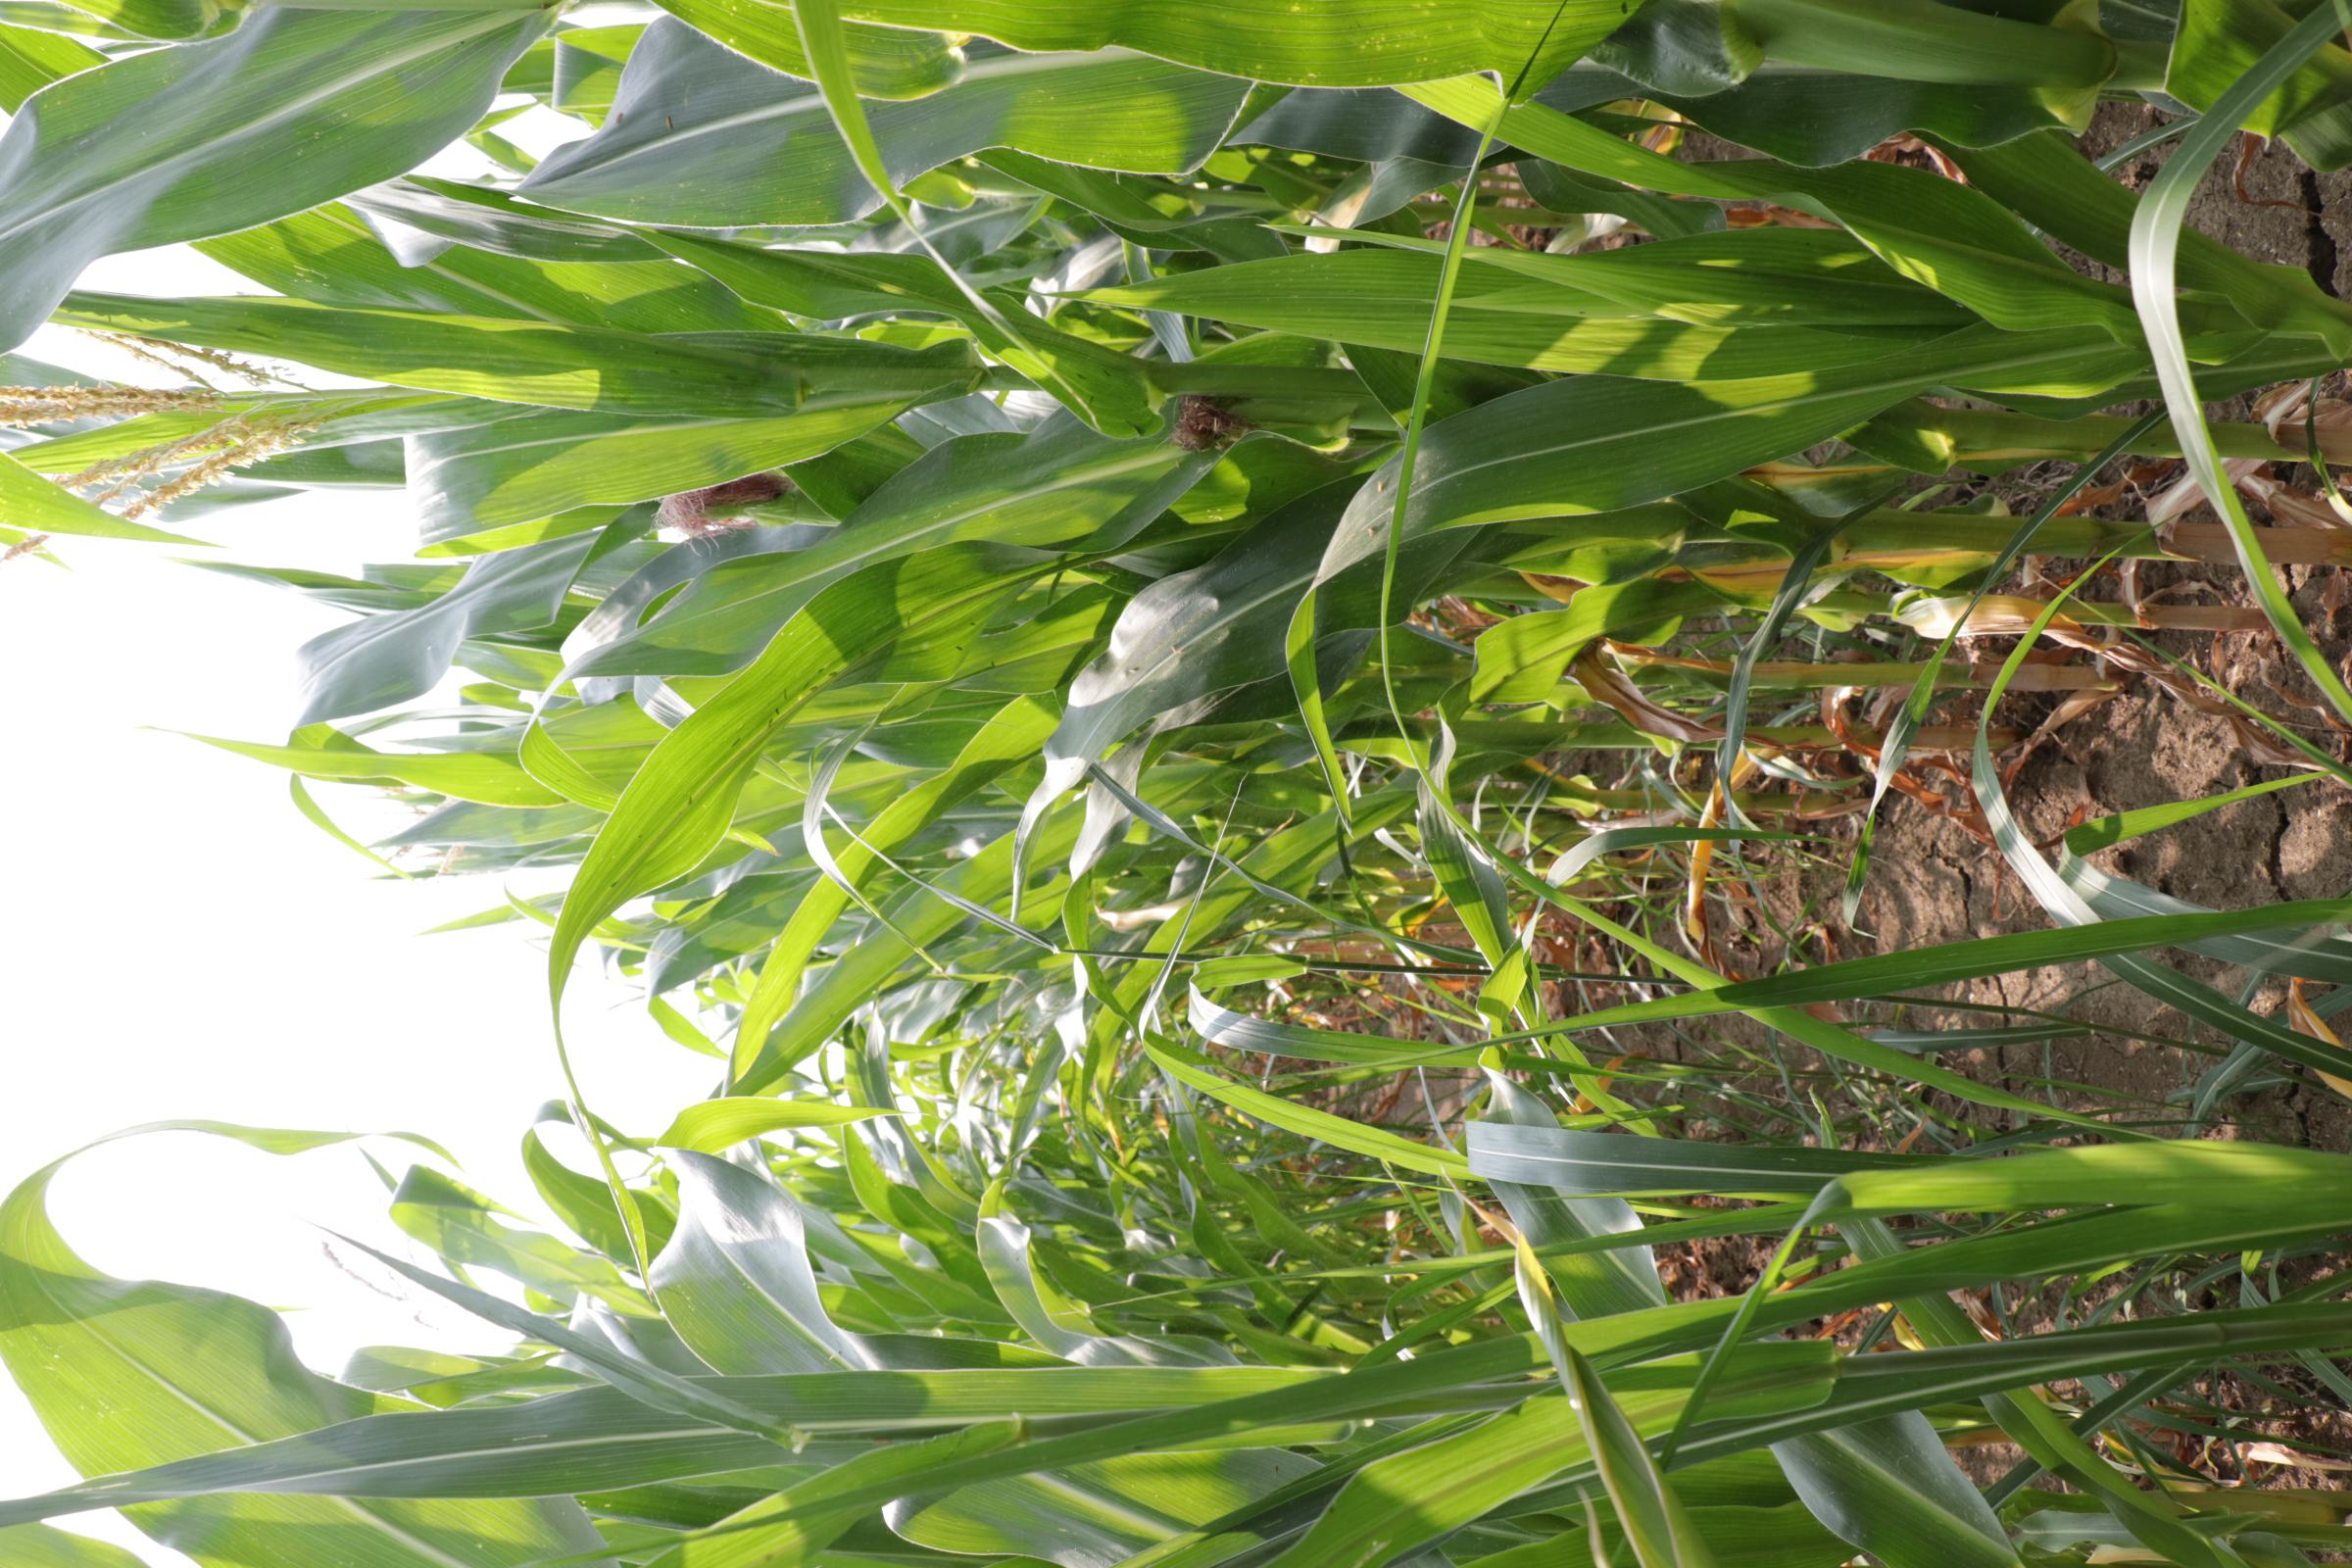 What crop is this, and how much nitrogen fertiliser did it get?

maize, full nitrogen fertilisation
